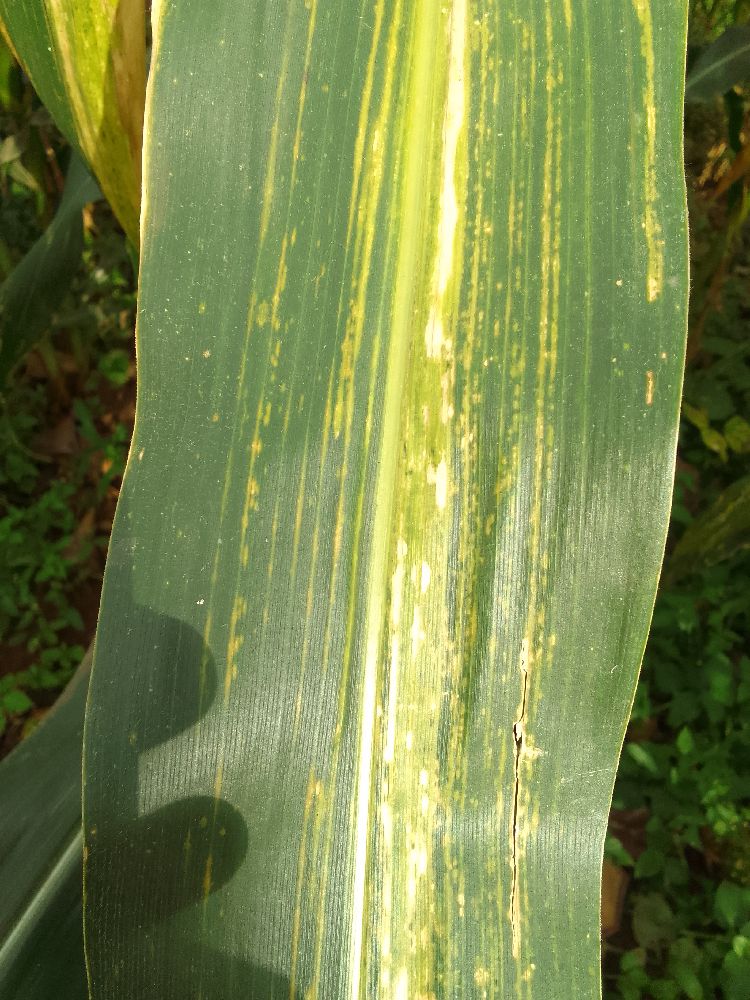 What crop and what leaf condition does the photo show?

maize, maize lethal necrosis
